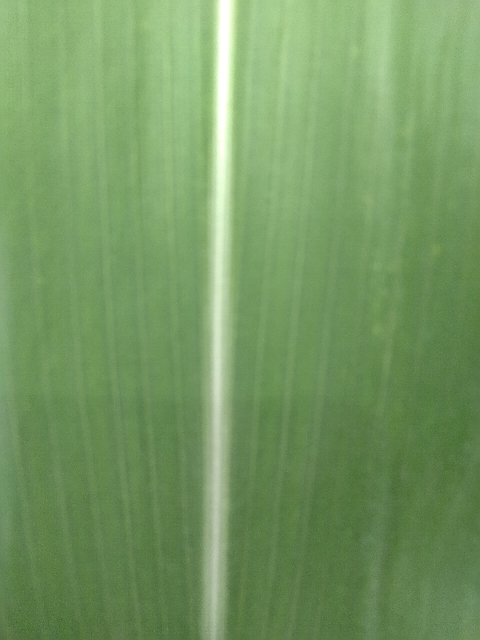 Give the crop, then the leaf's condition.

maize, healthy
